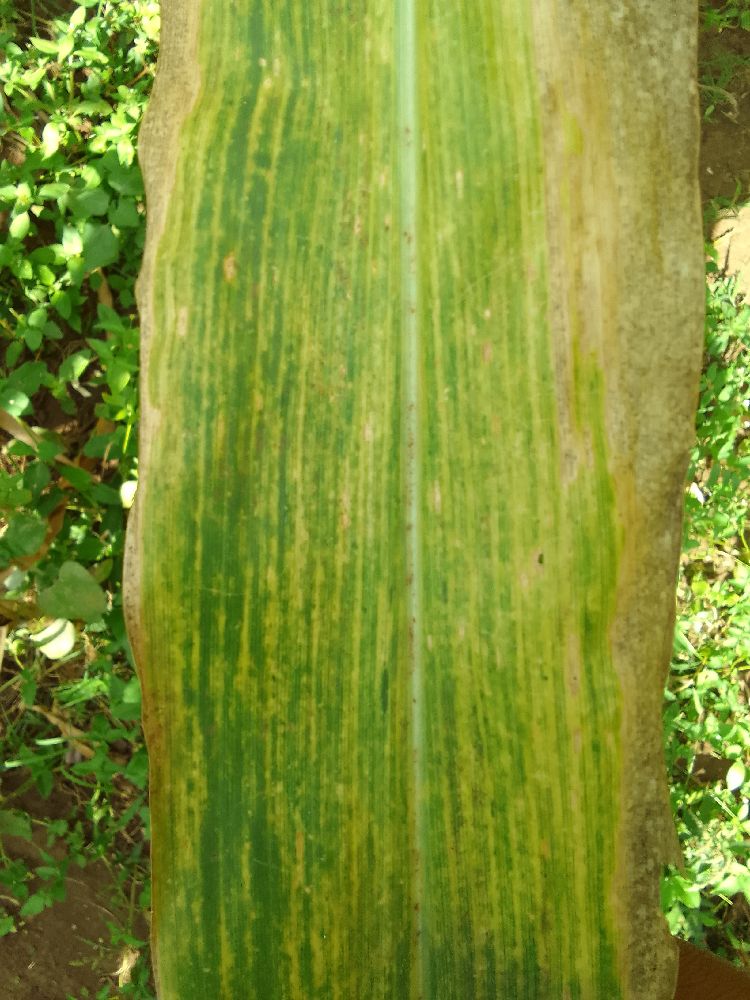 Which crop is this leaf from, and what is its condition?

maize, maize lethal necrosis
